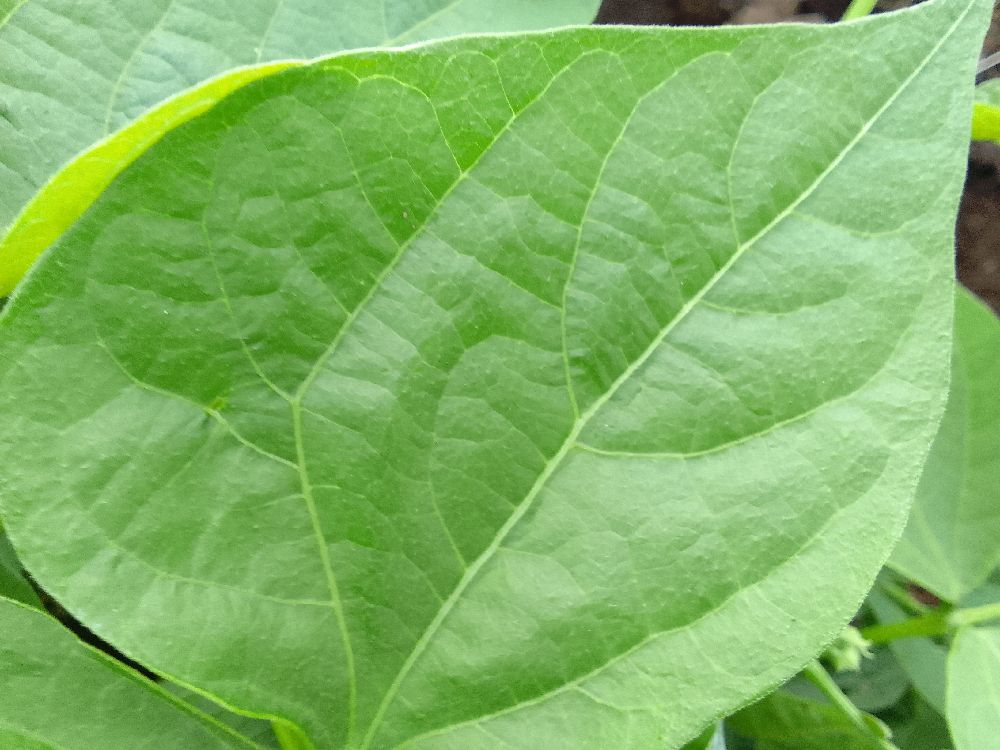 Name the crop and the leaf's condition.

common bean, healthy
